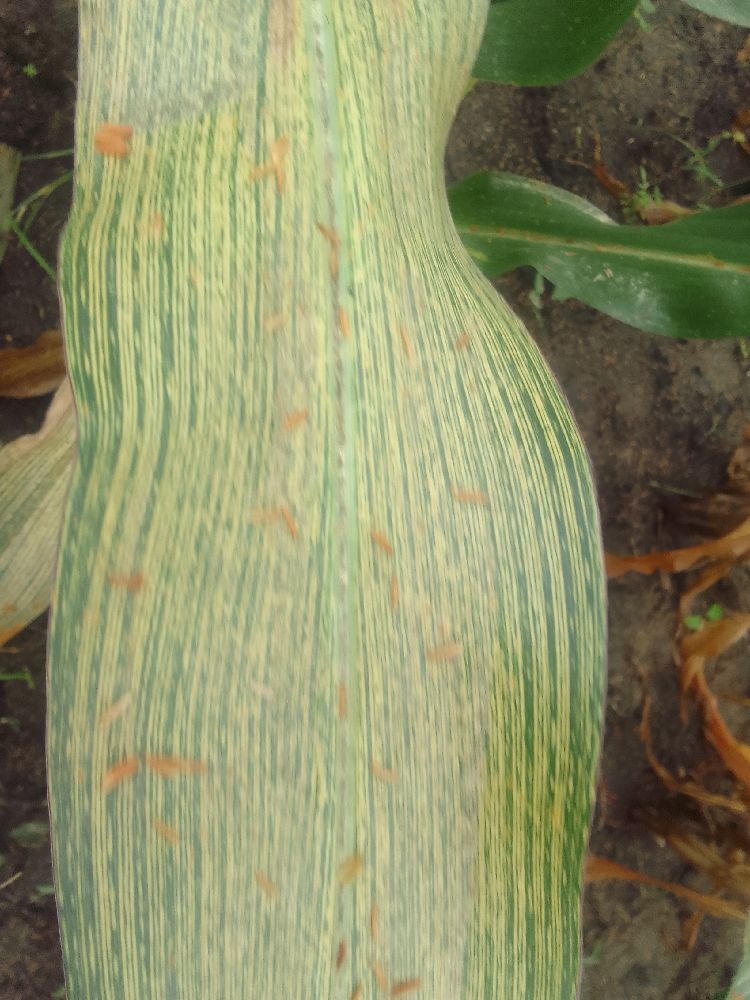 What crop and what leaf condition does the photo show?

maize, maize streak virus
